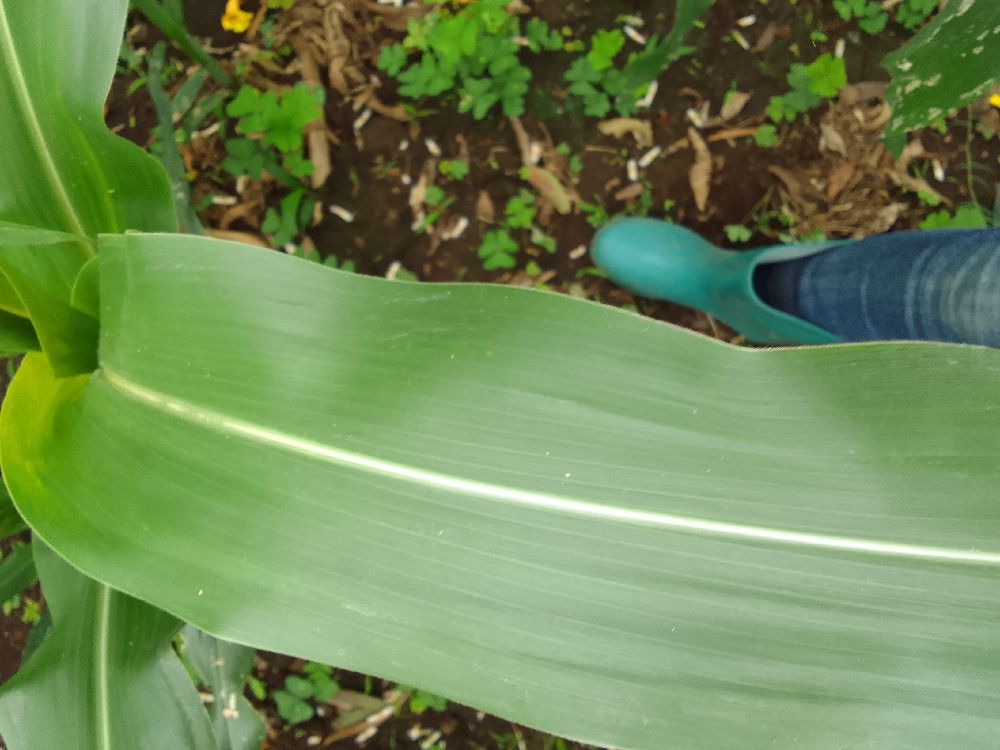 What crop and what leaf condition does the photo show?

maize, healthy
